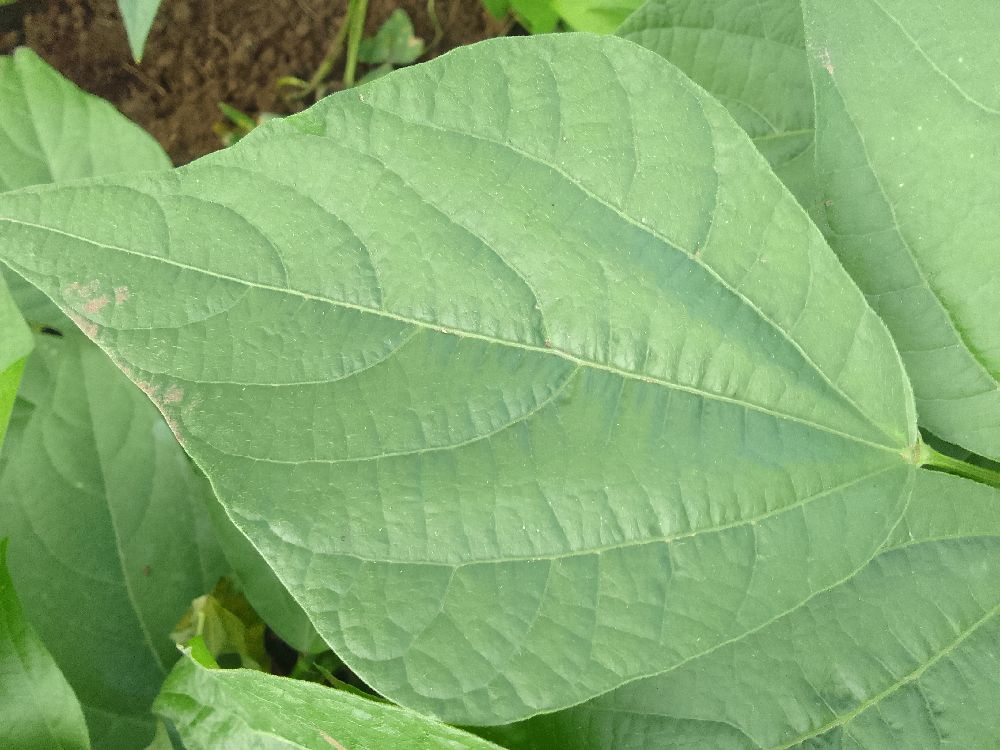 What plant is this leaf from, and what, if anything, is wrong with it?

common bean, healthy
